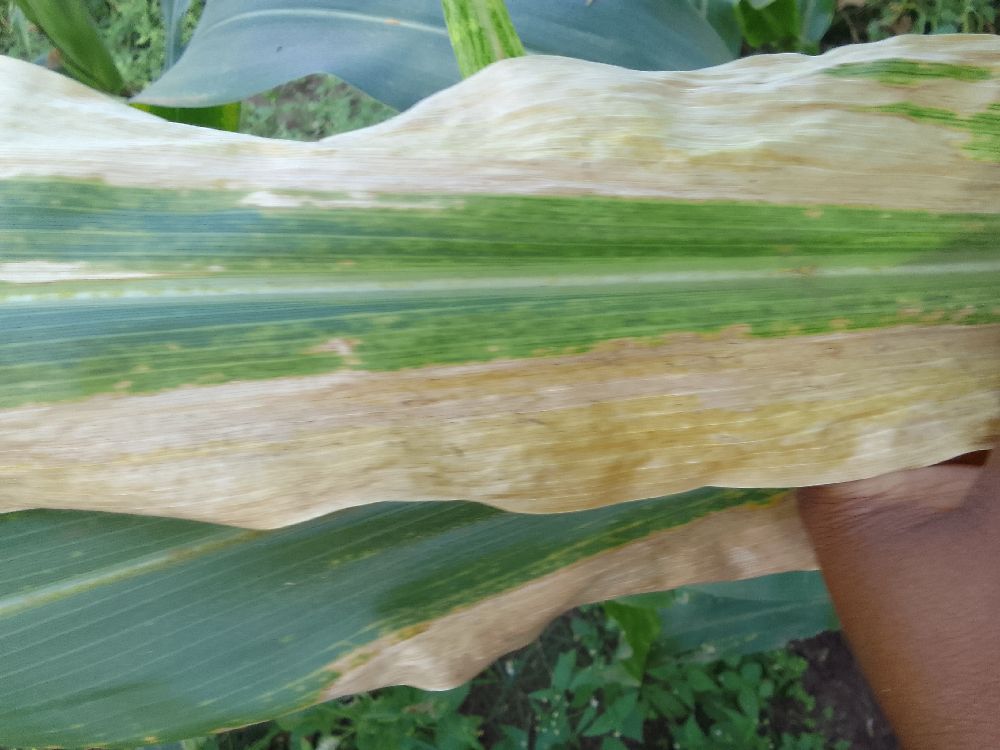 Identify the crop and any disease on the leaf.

maize, maize lethal necrosis
